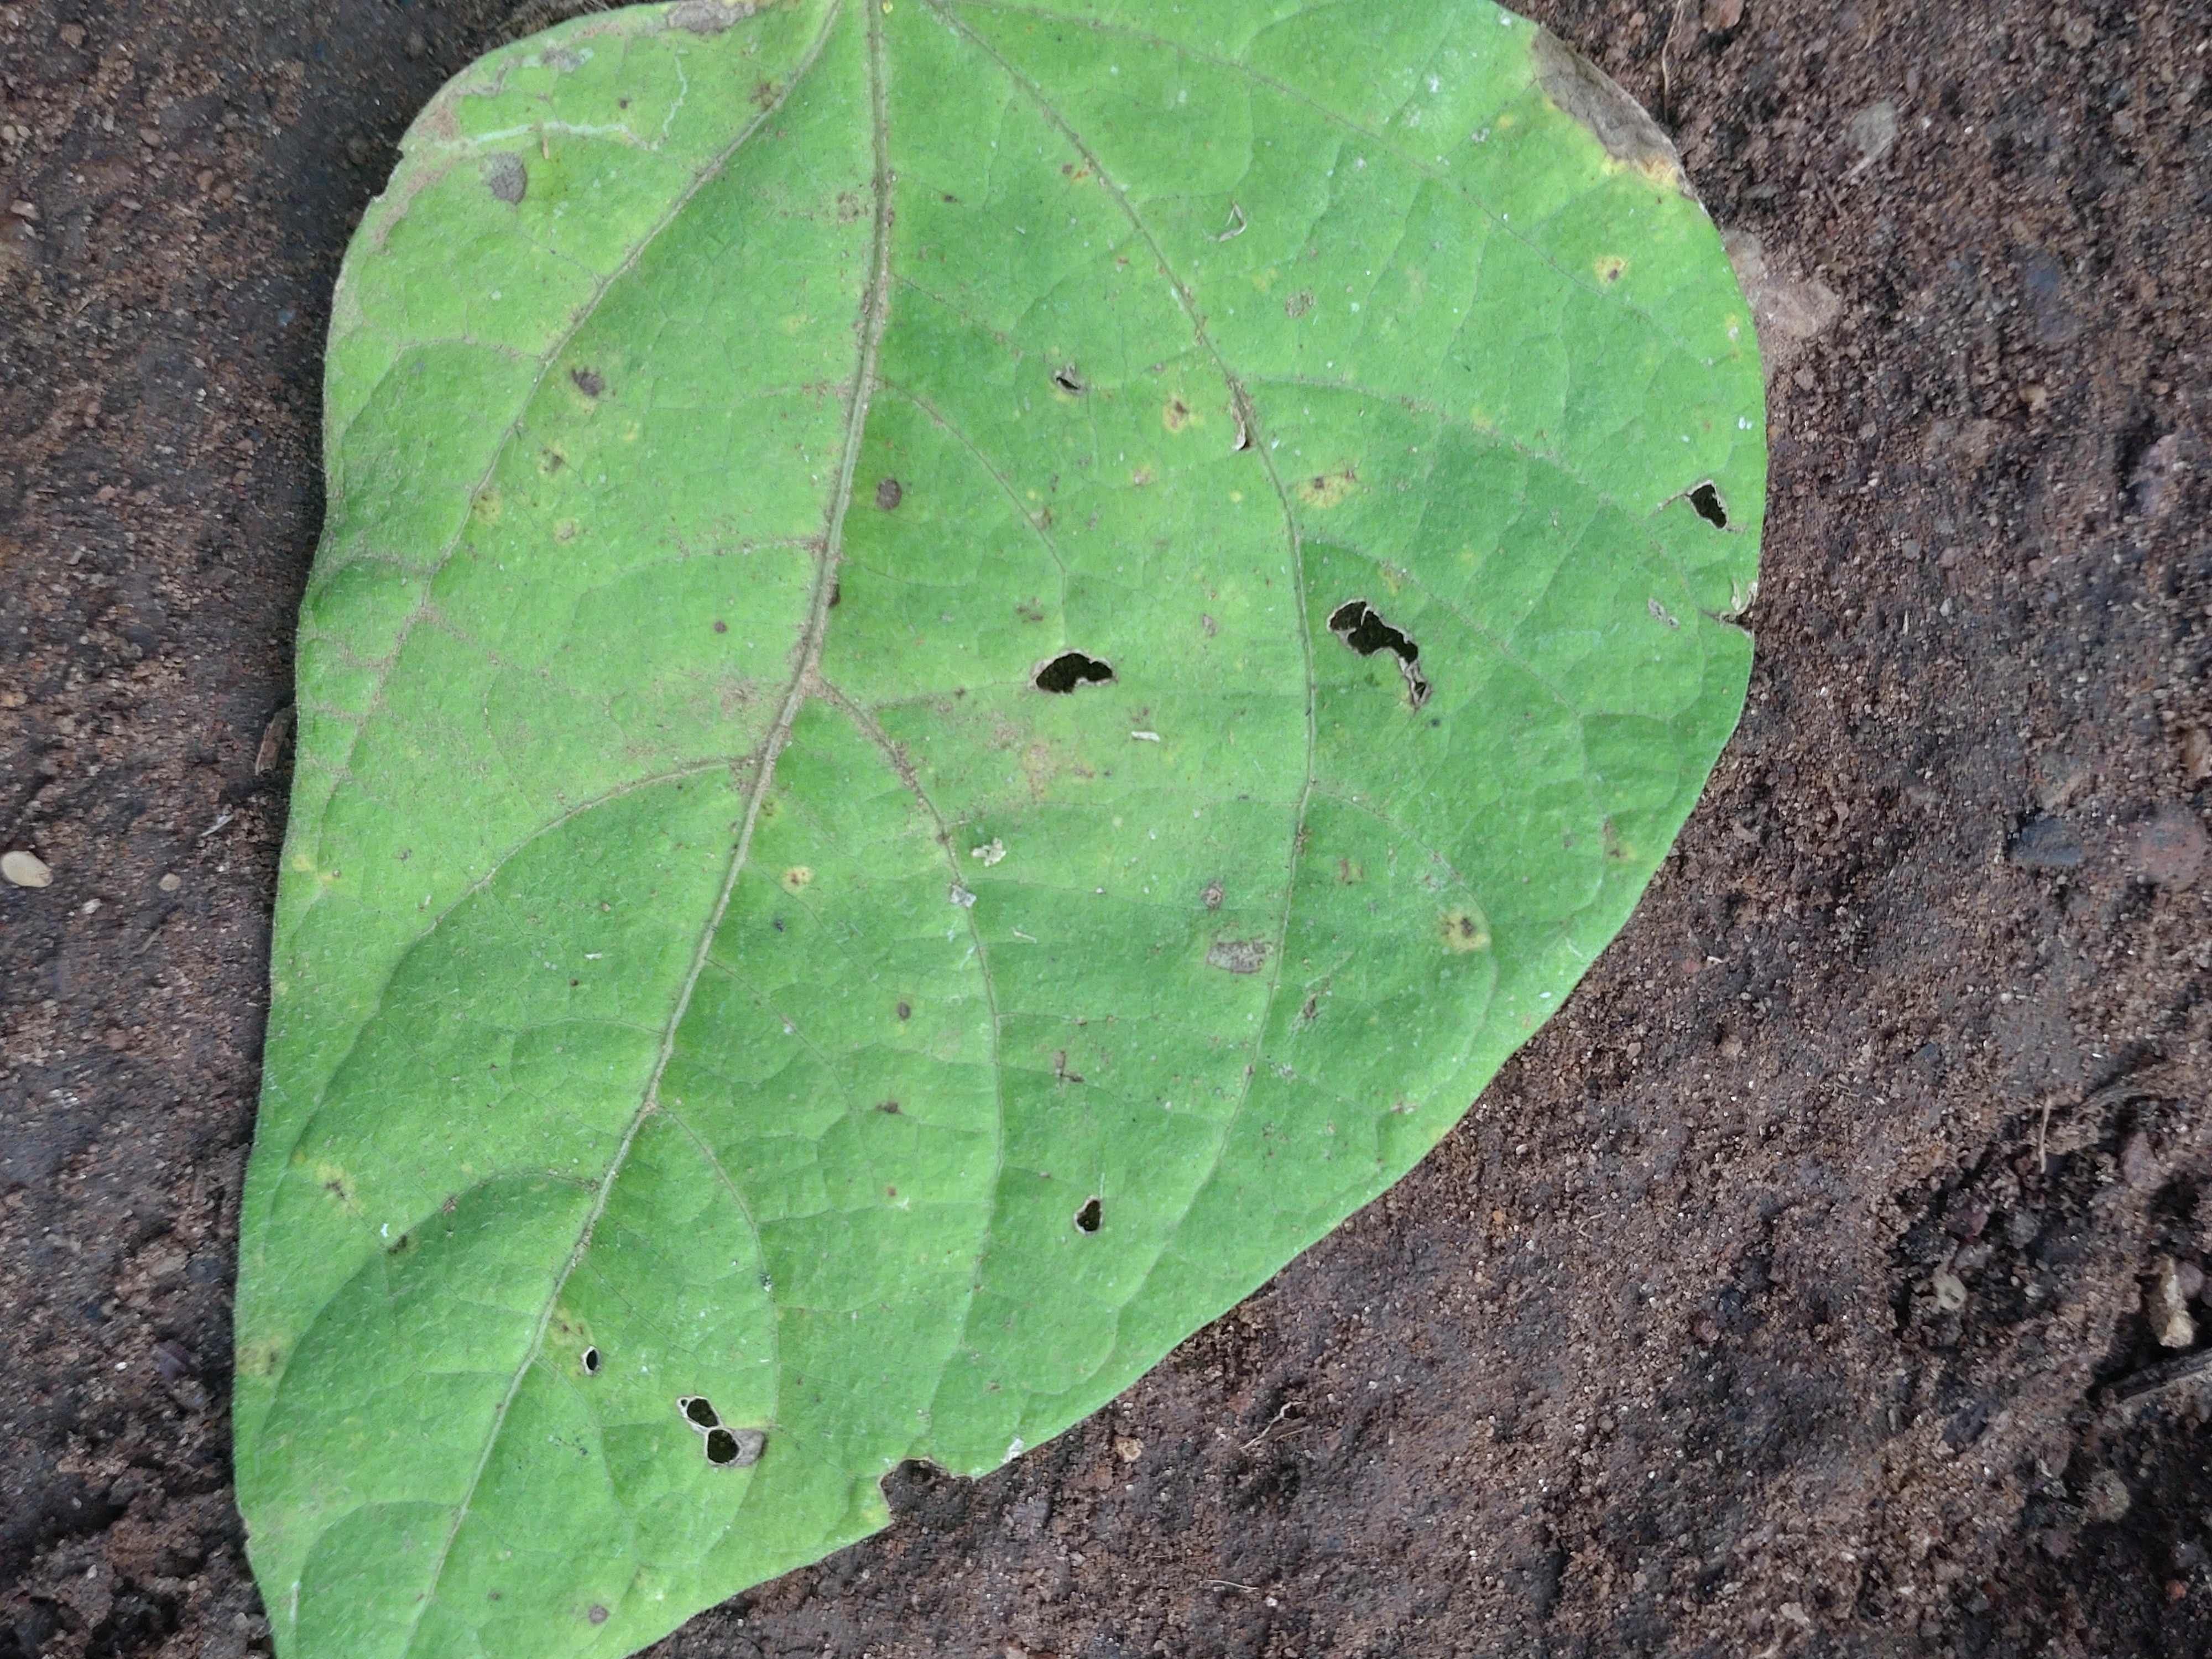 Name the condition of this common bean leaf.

anthracnose
